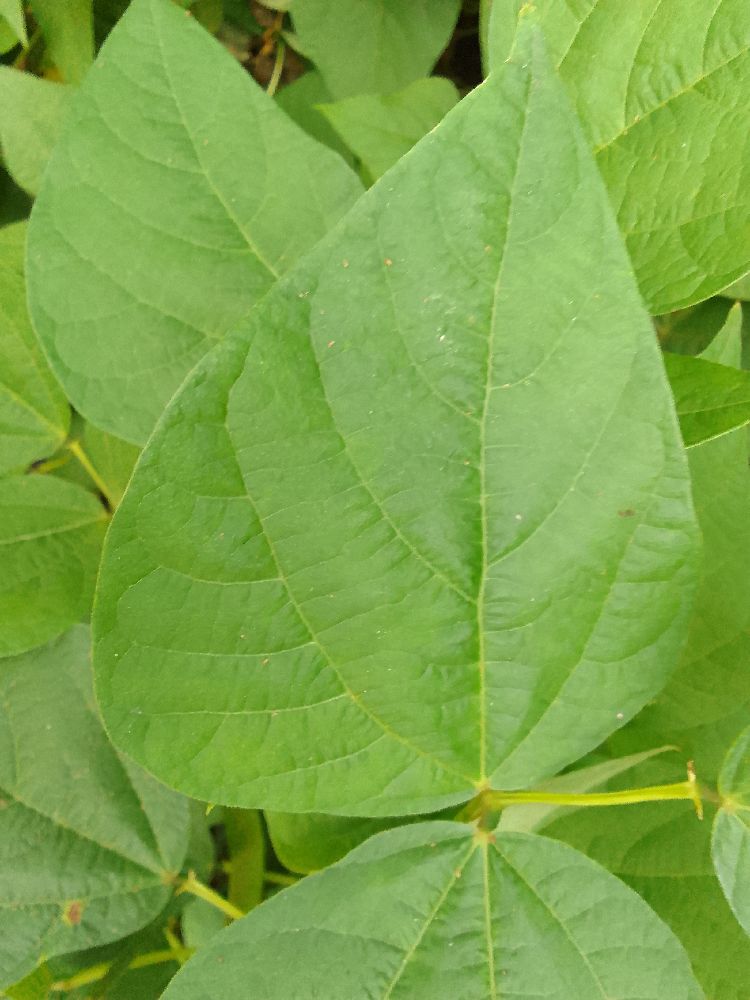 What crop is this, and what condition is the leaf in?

common bean, healthy
